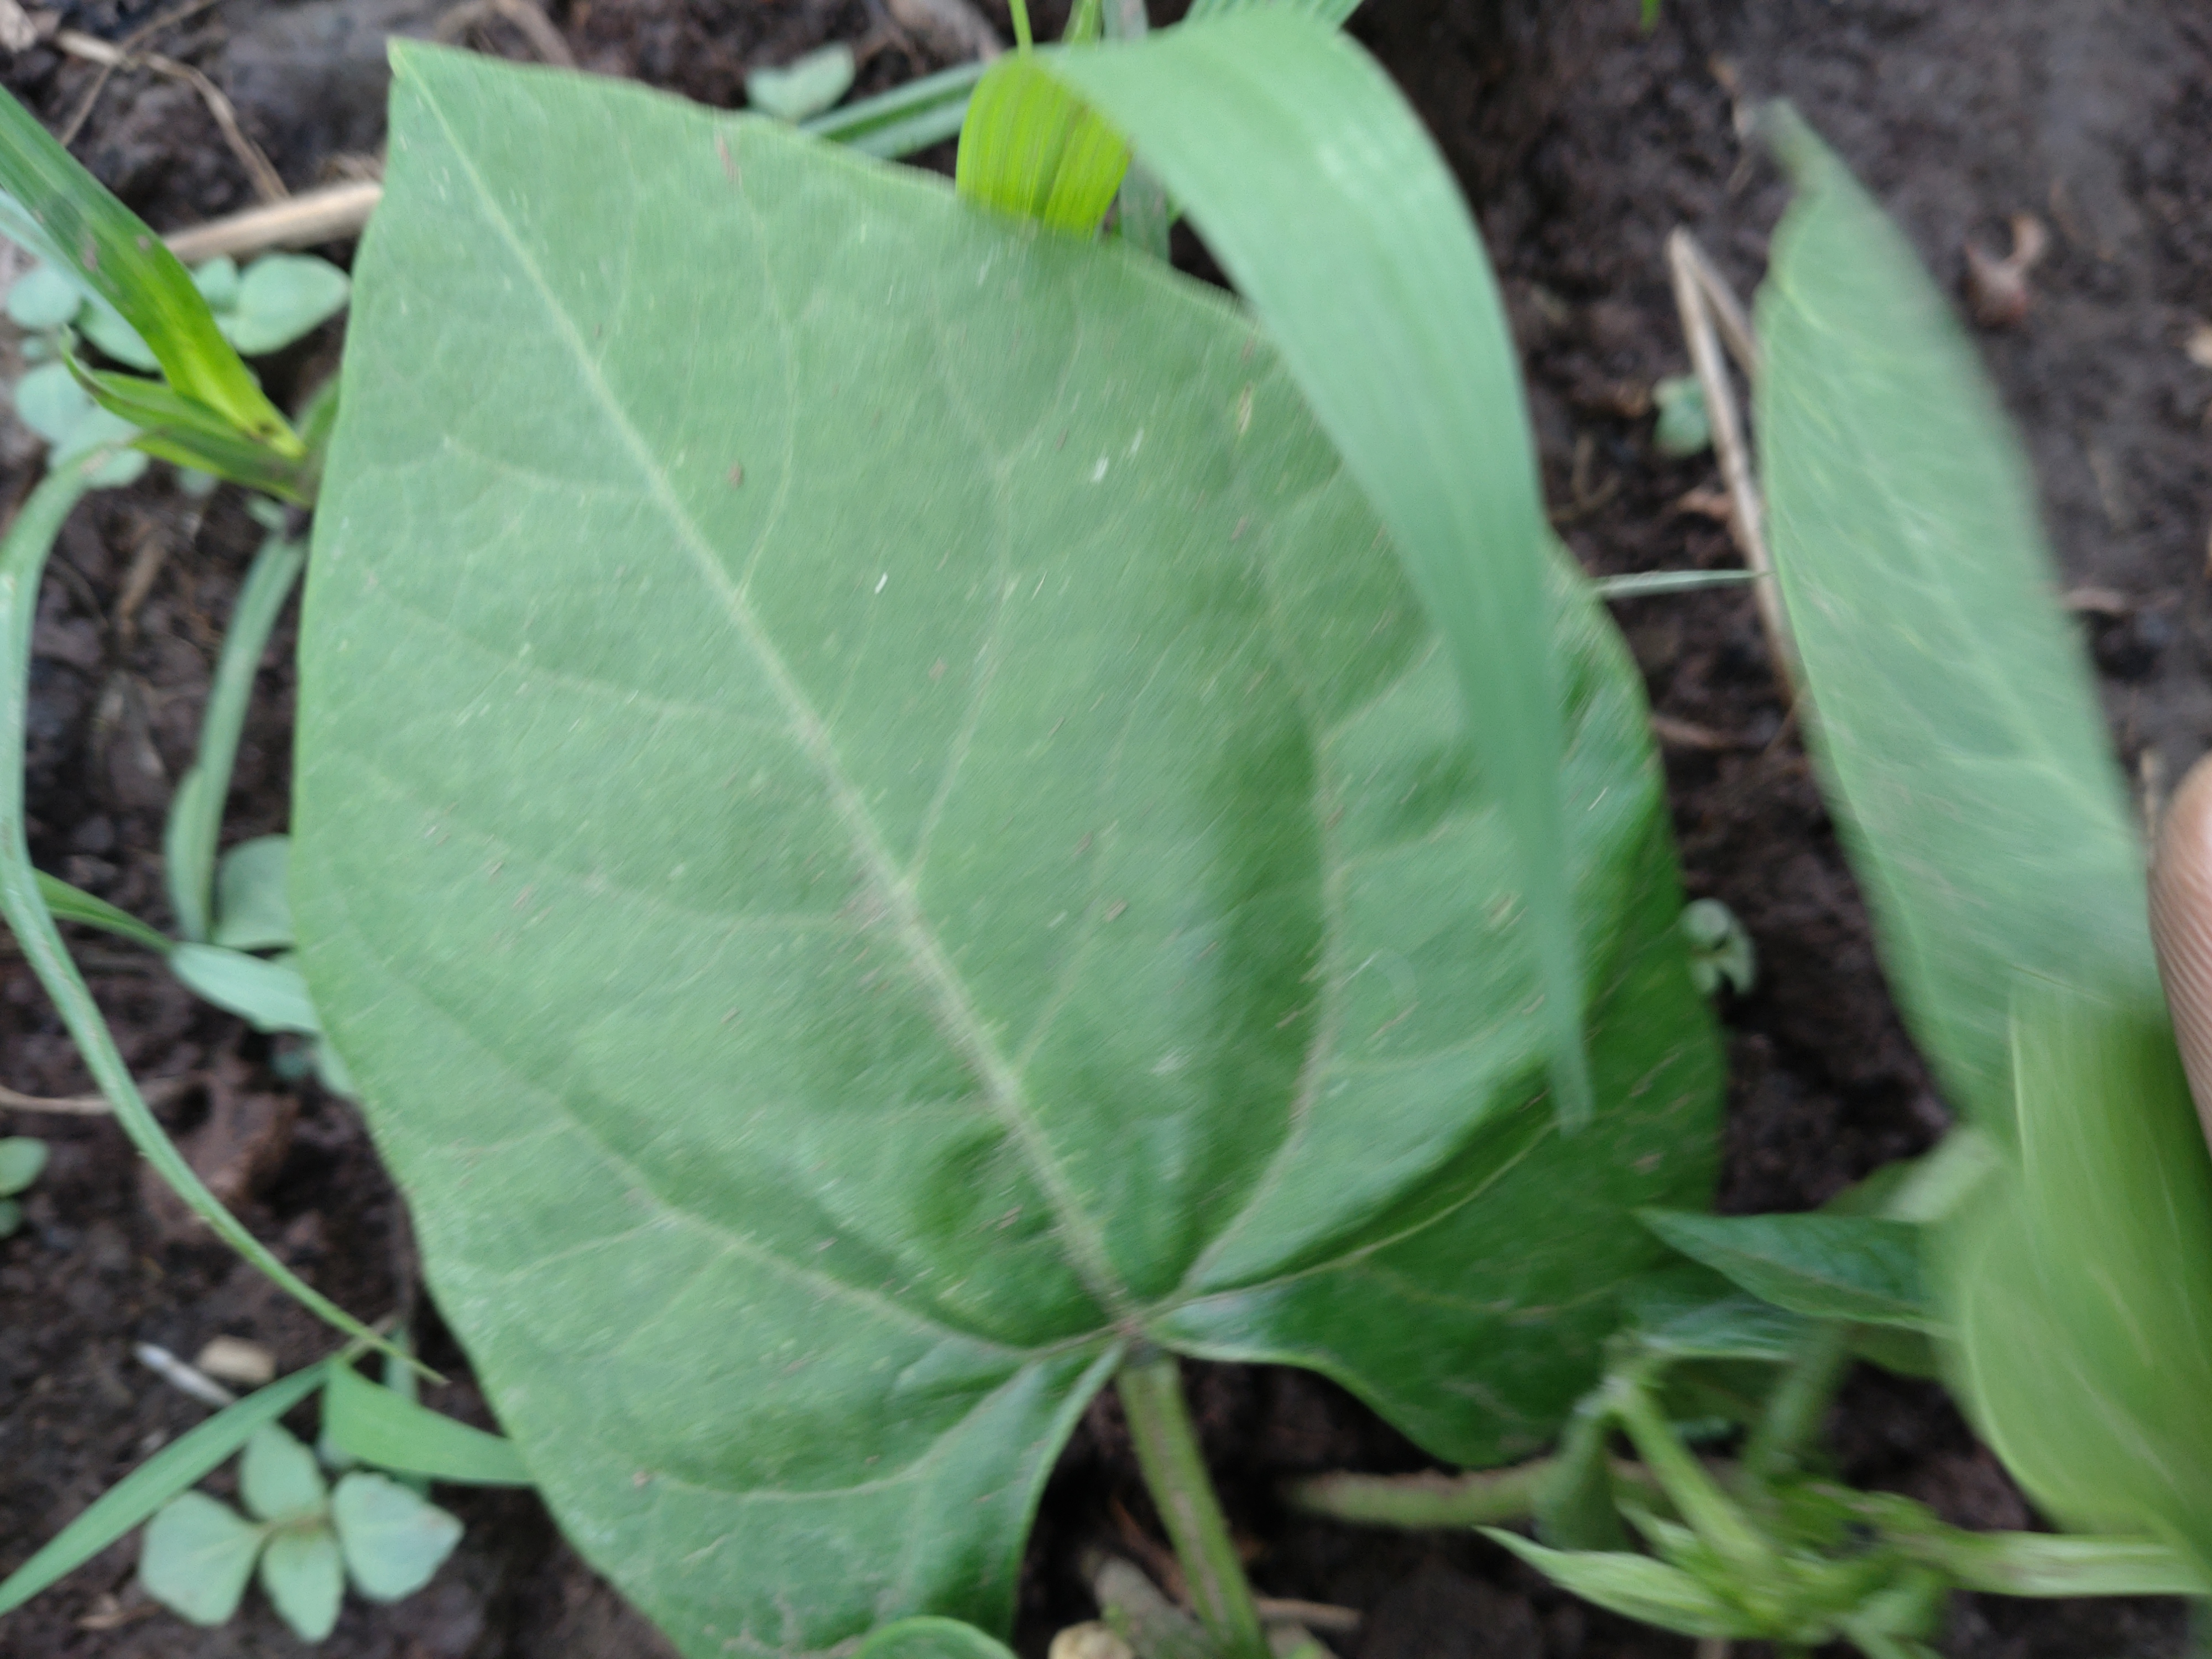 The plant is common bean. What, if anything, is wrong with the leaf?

healthy
